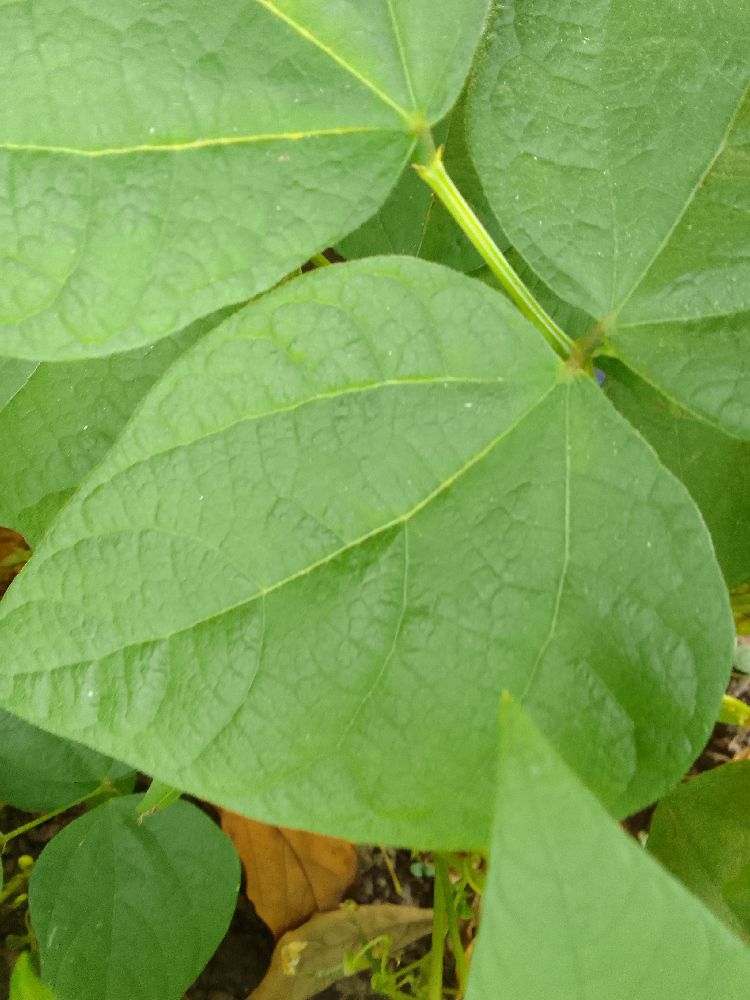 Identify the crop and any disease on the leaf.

common bean, healthy
